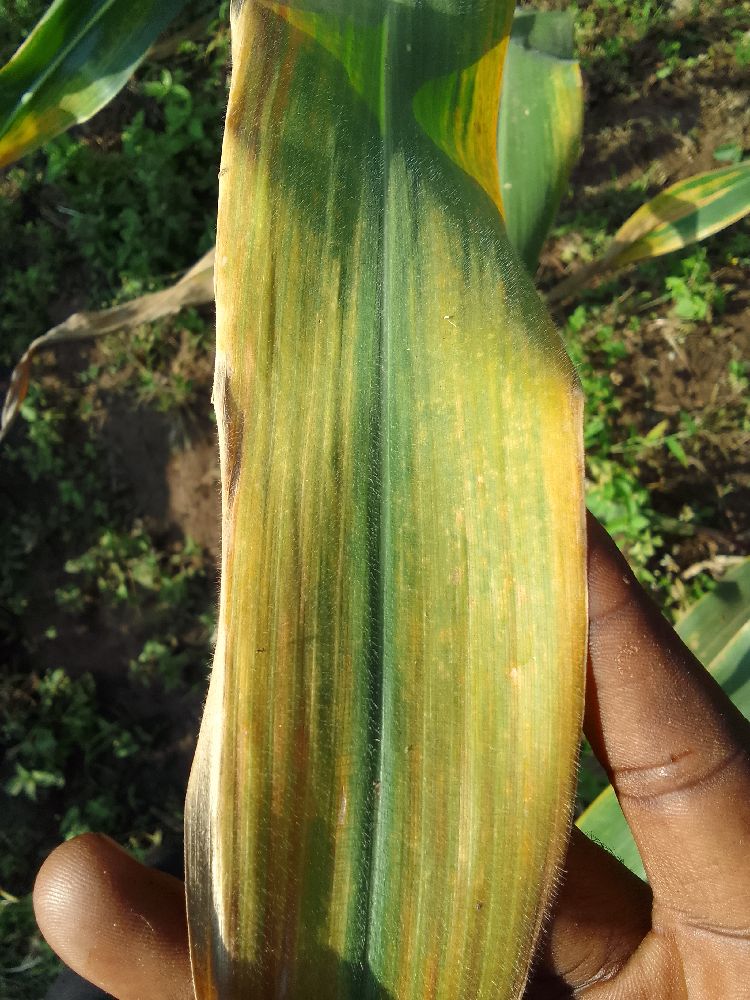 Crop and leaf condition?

maize, maize lethal necrosis
